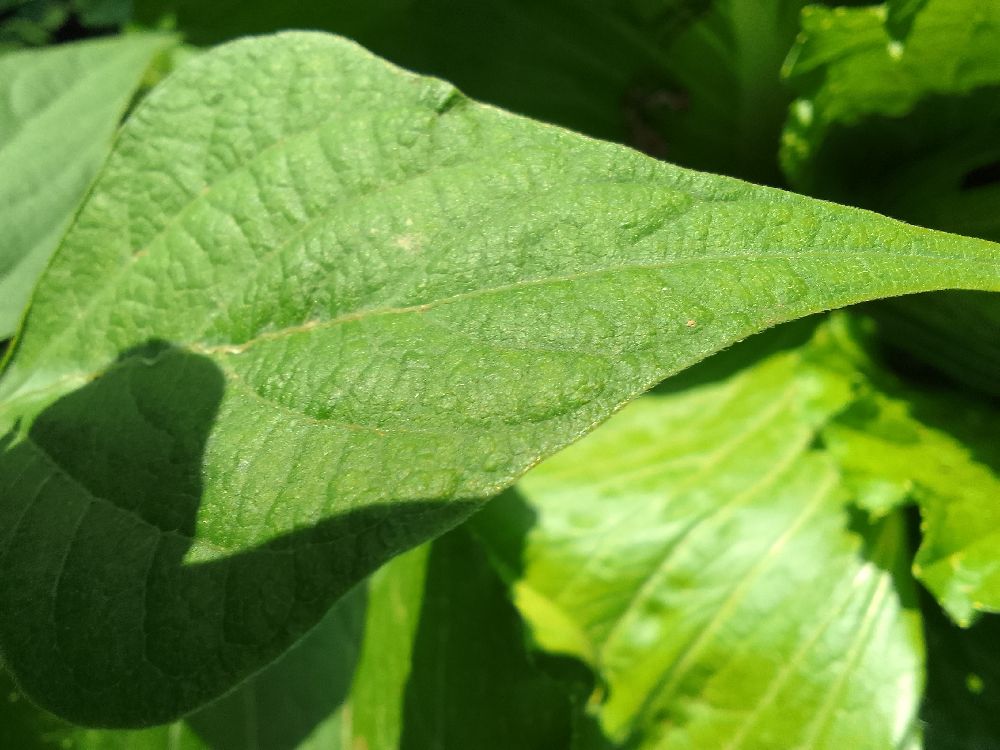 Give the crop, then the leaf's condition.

common bean, healthy
